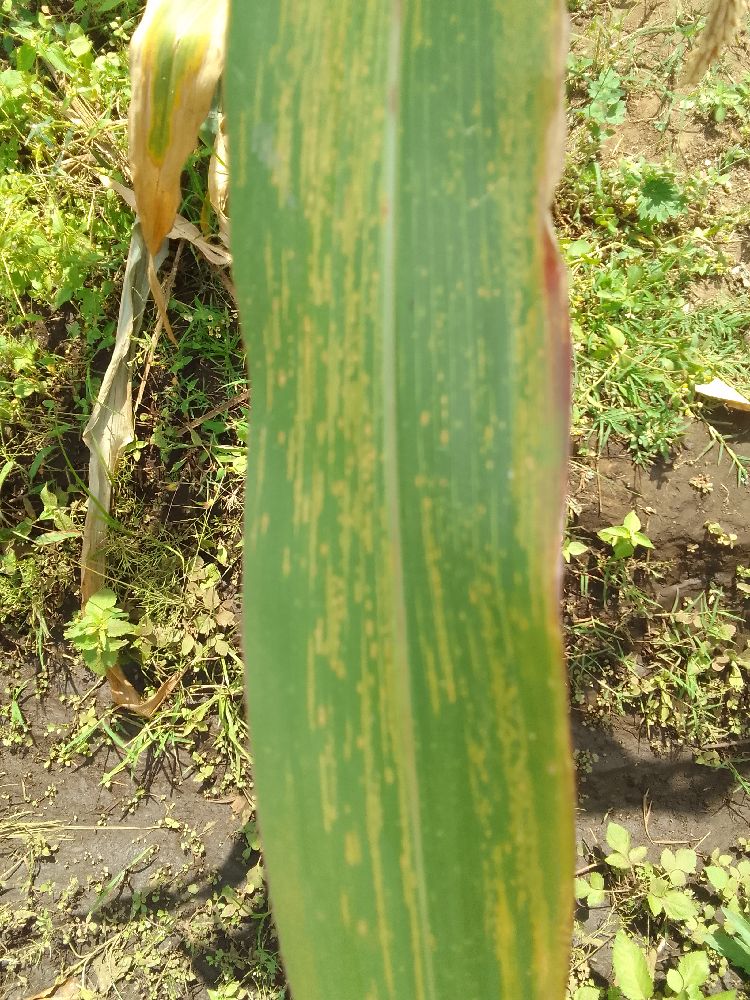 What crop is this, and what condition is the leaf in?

maize, maize lethal necrosis
